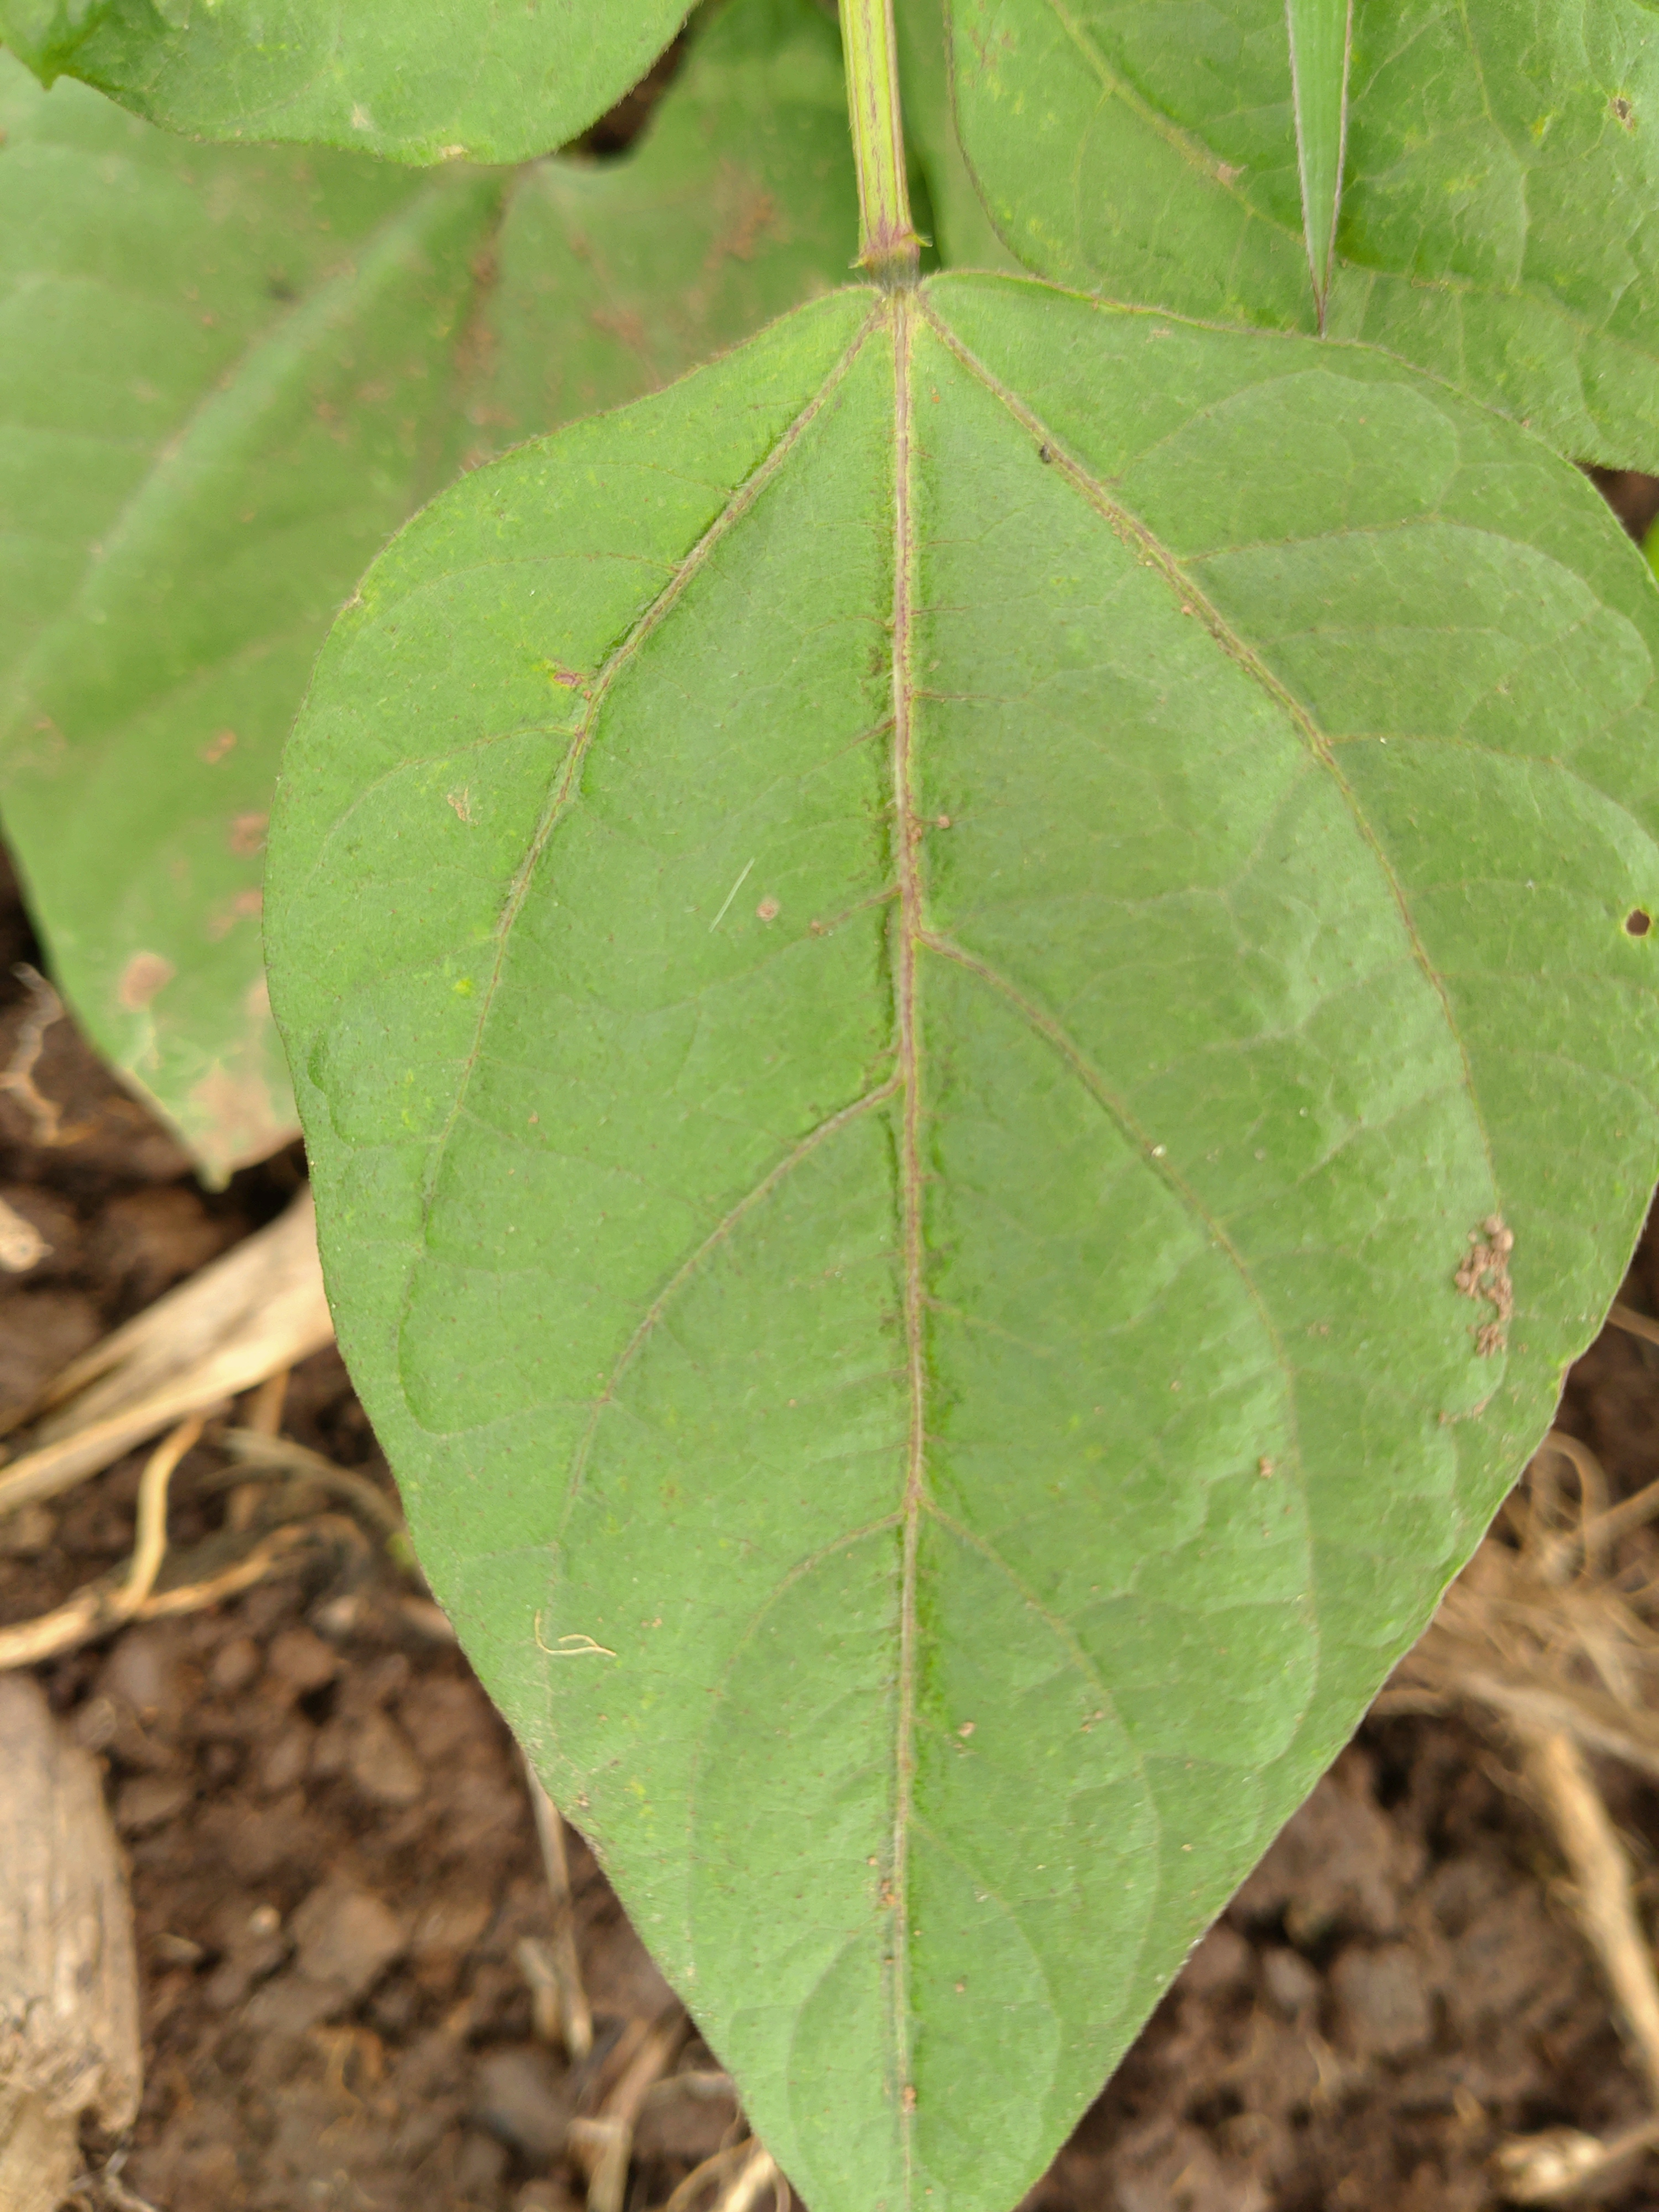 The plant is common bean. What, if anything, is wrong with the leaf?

healthy
